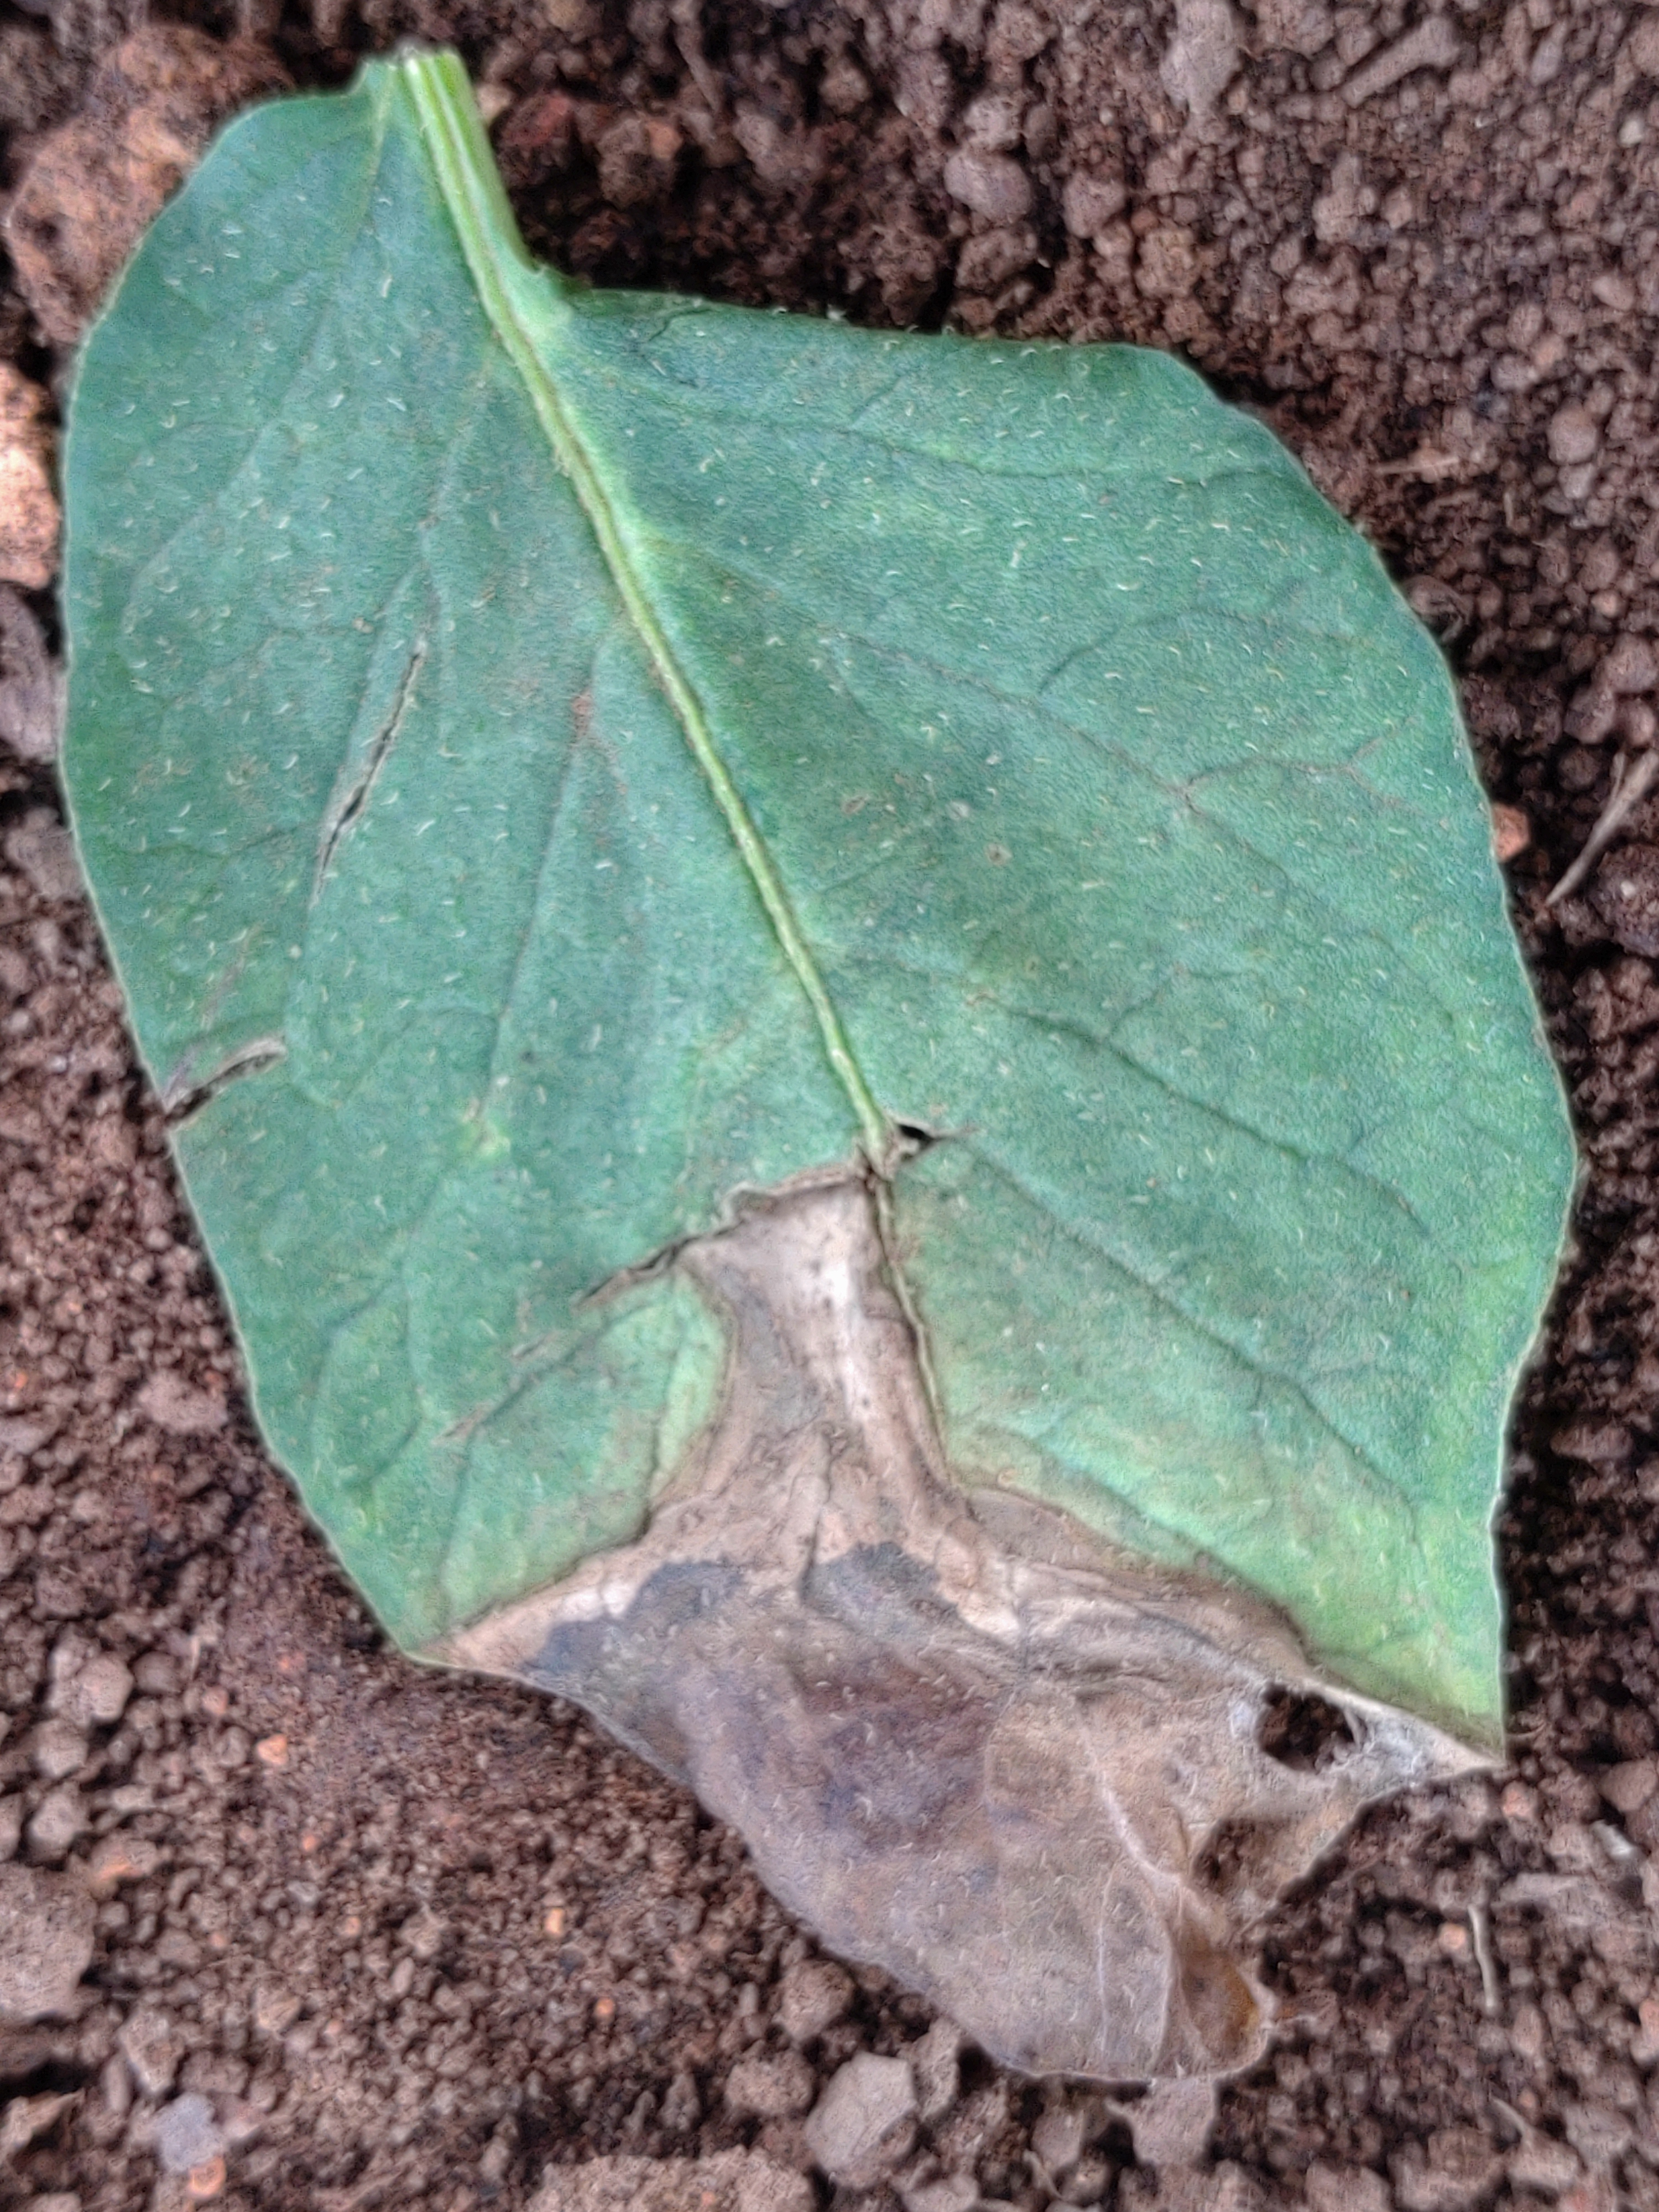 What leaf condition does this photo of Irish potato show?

early blight
